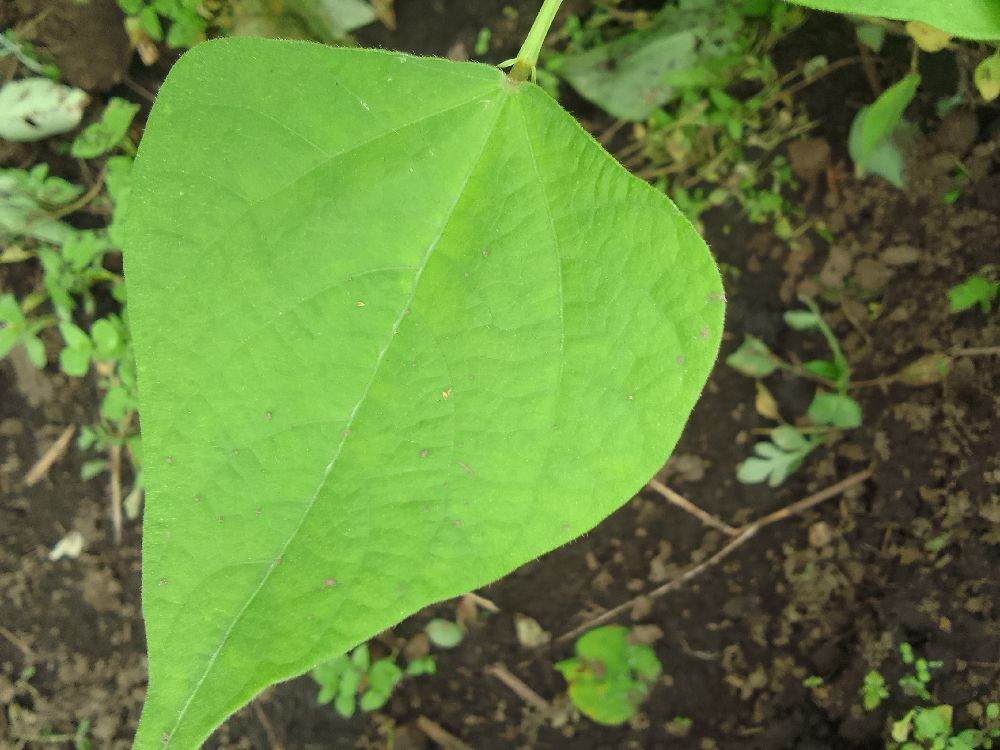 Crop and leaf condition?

common bean, healthy
